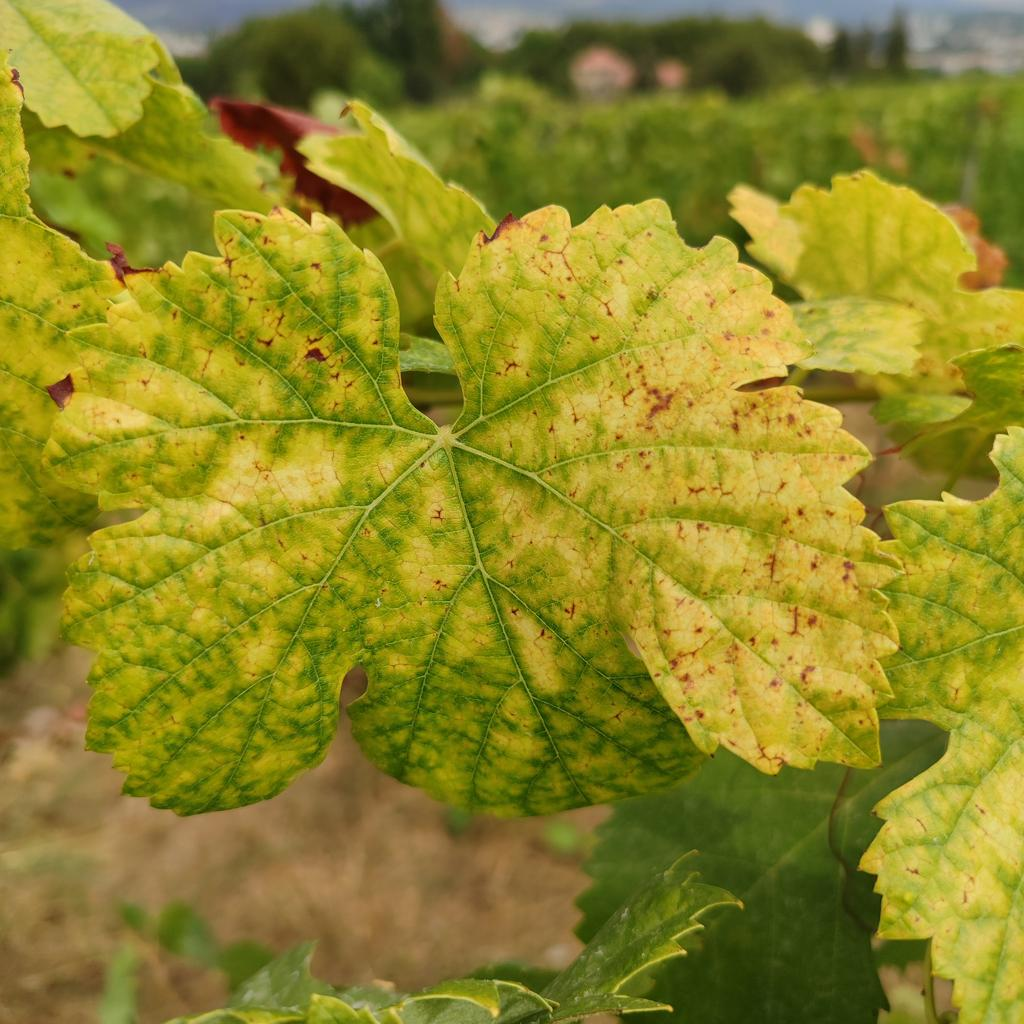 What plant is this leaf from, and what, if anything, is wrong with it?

grapevine, esca complex
